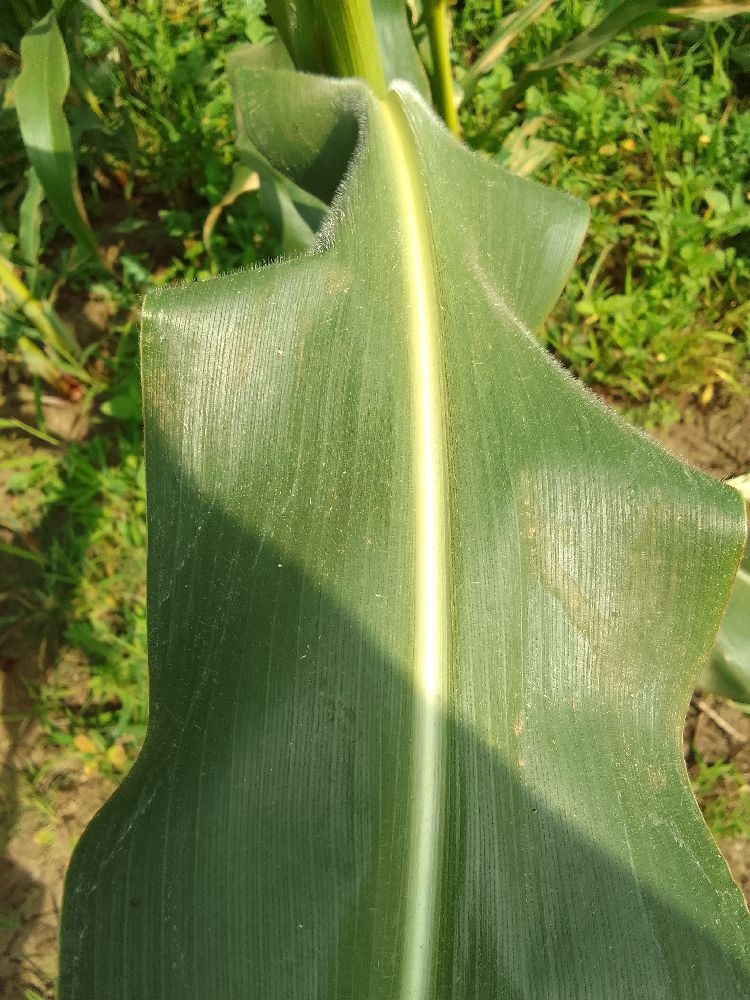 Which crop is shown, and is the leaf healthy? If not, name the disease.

maize, healthy
